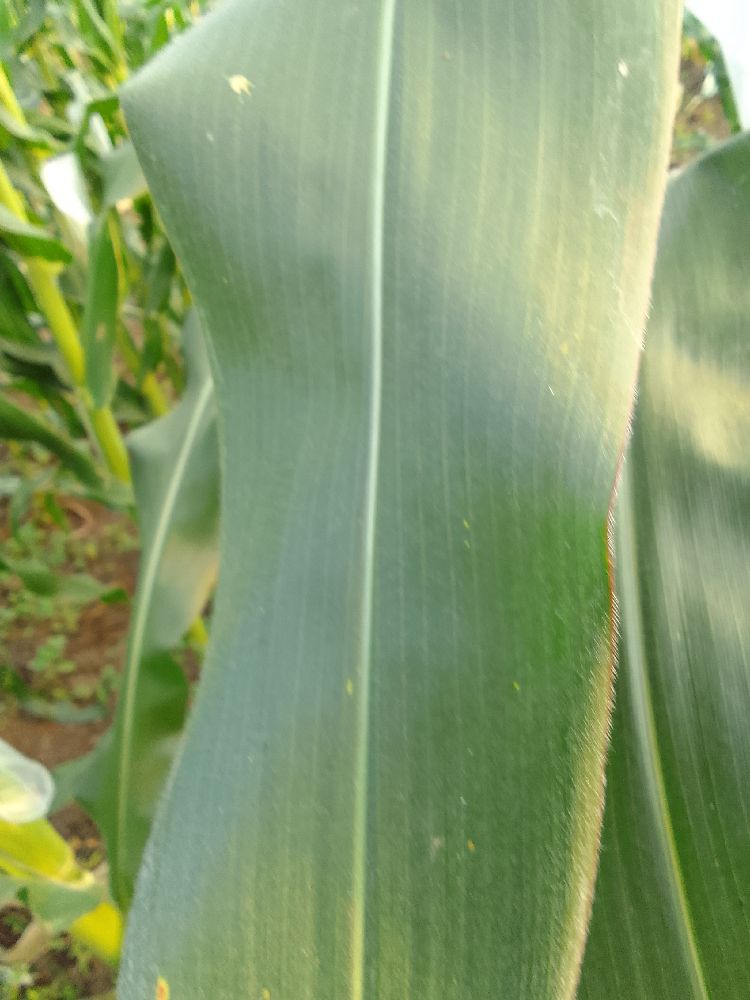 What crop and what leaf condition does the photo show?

maize, healthy
